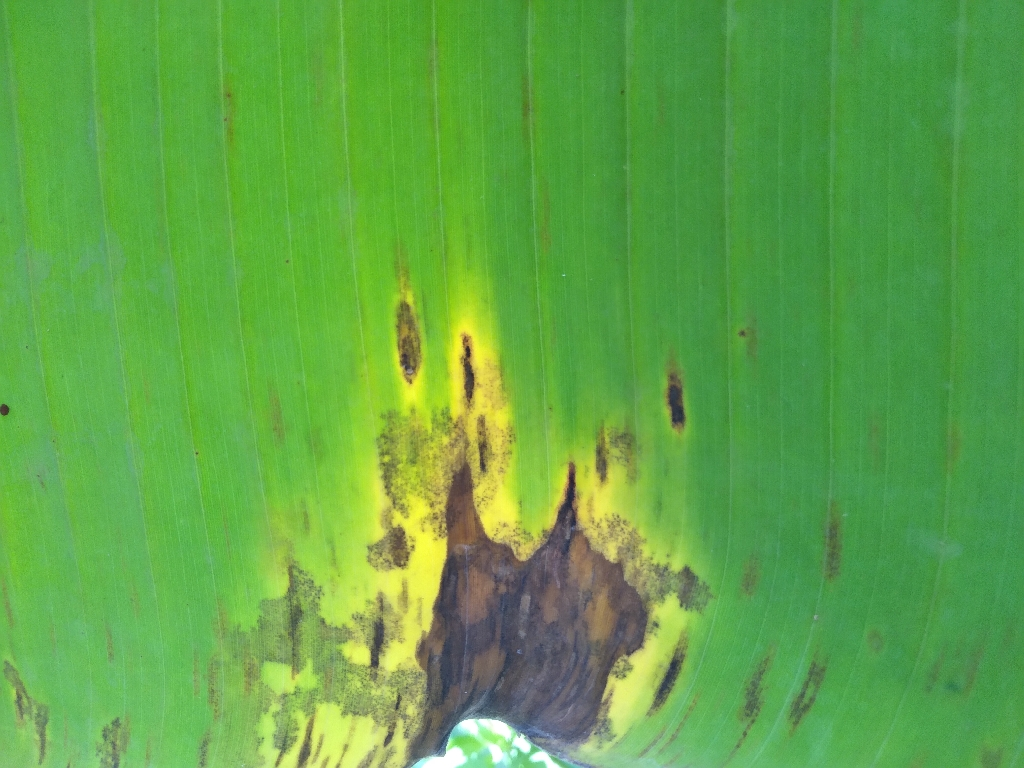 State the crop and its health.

banana, black sigatoka
